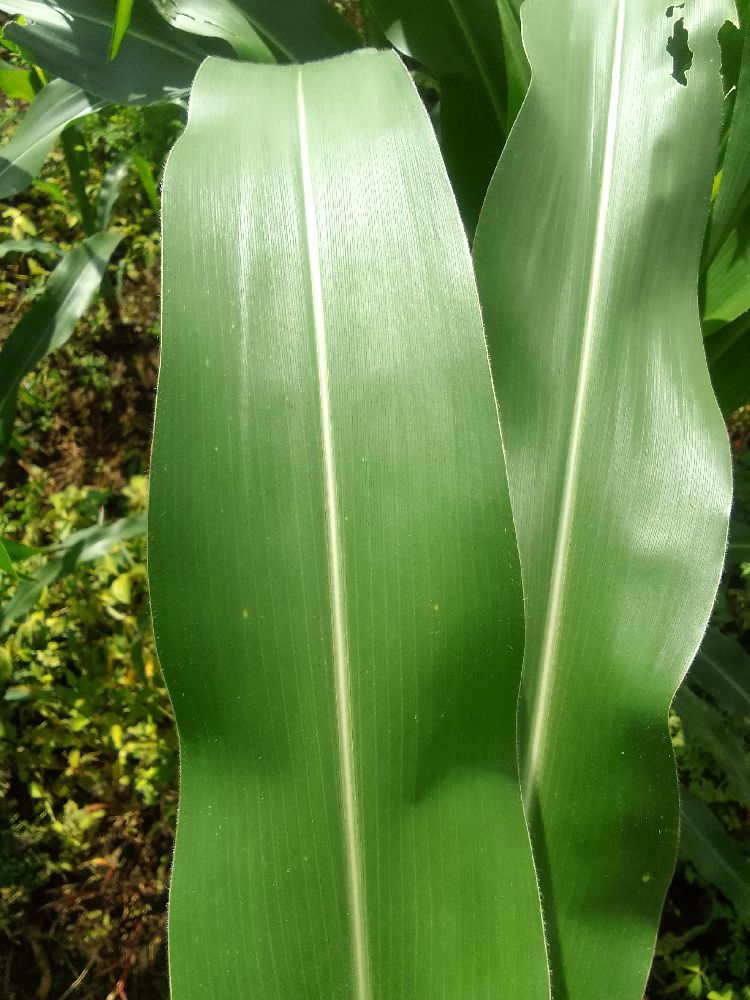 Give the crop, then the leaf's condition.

maize, healthy
